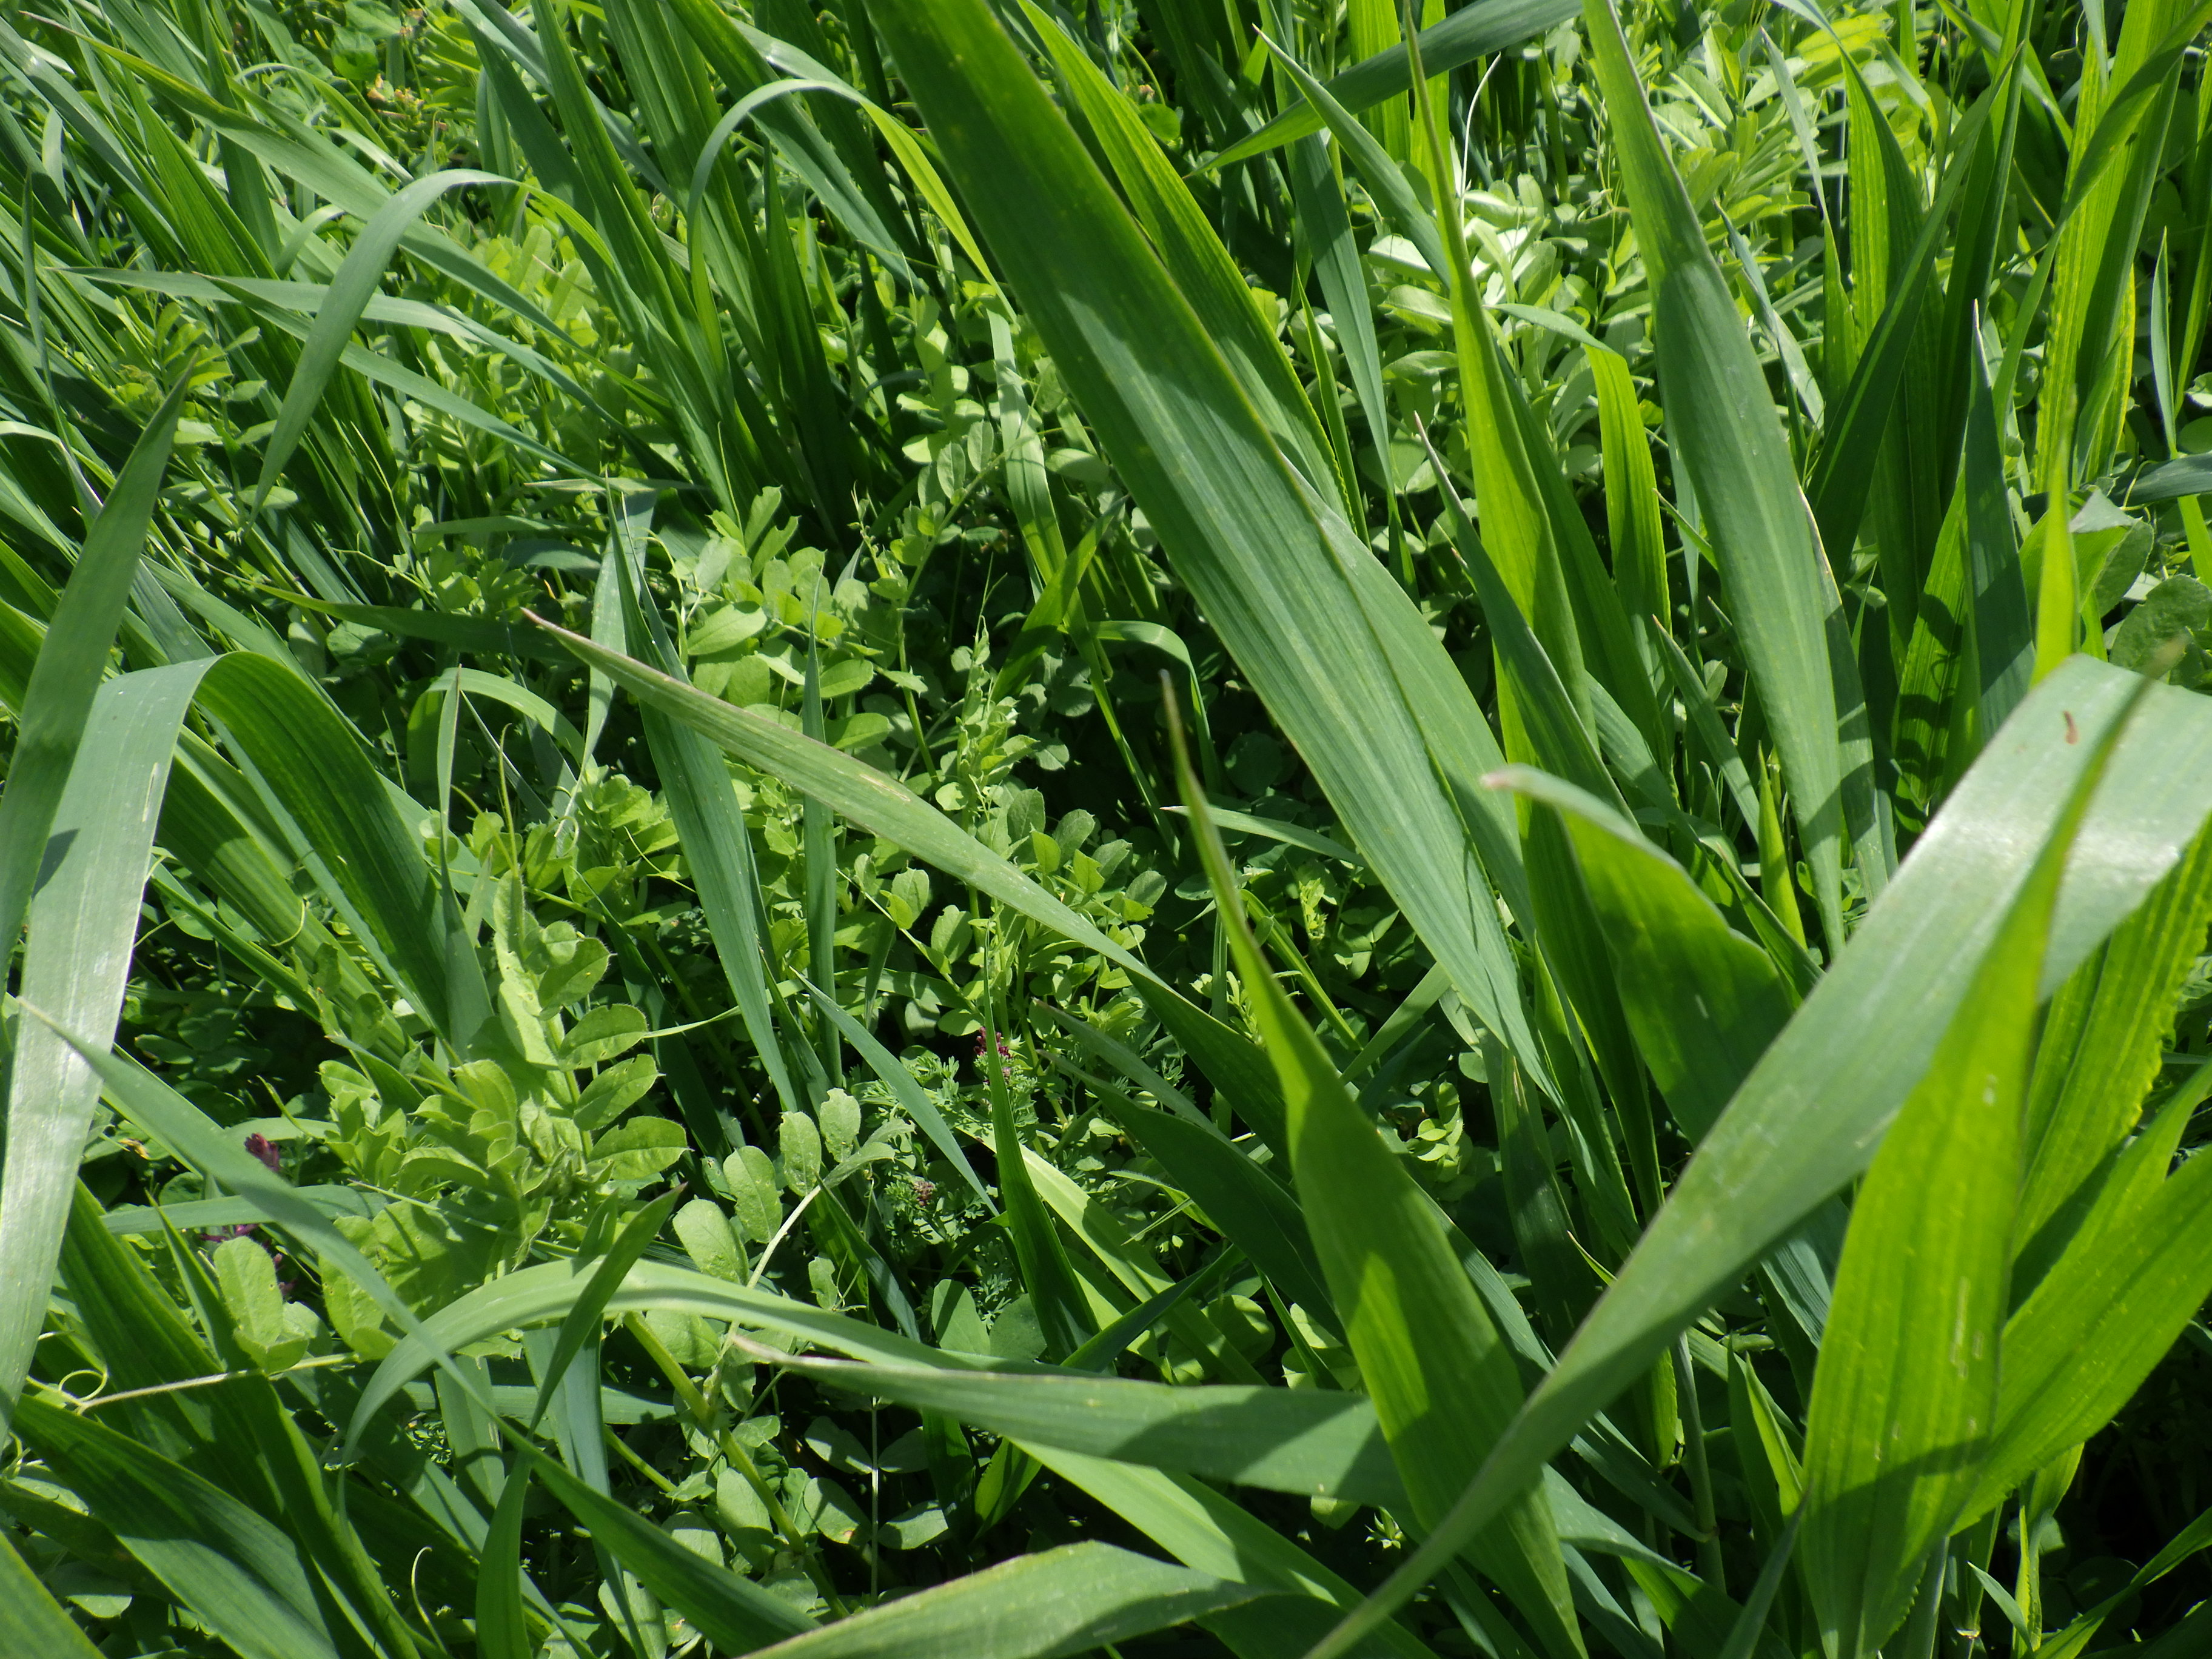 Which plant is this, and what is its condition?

wheat, septoria
